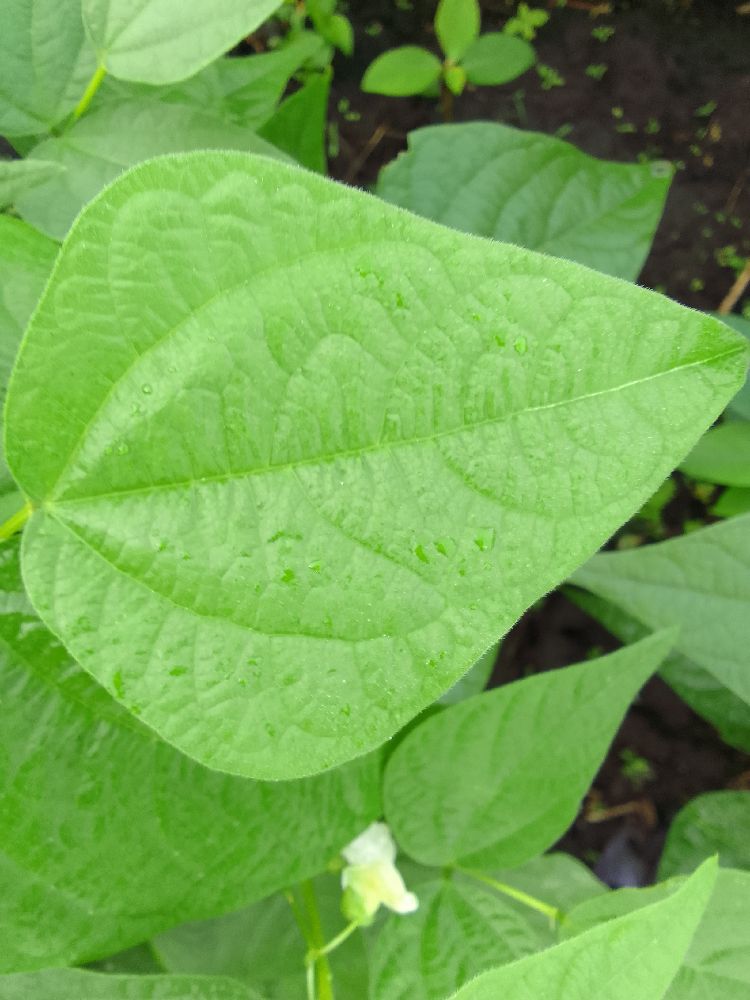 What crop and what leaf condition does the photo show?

common bean, healthy
